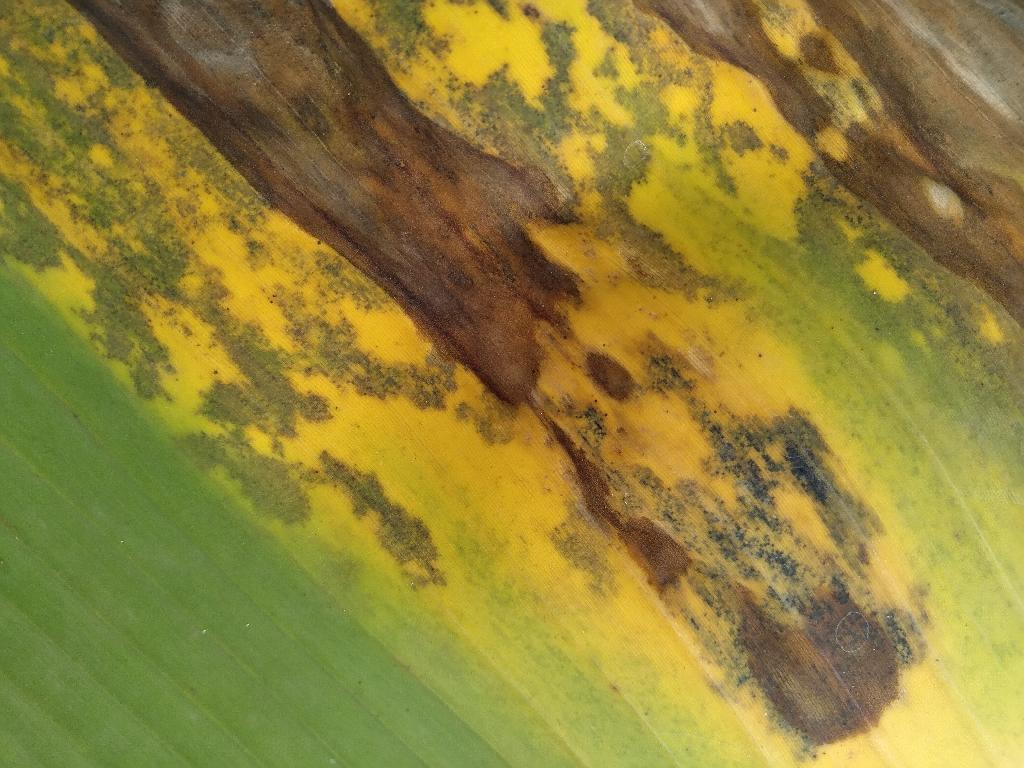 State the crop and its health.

banana, black sigatoka
